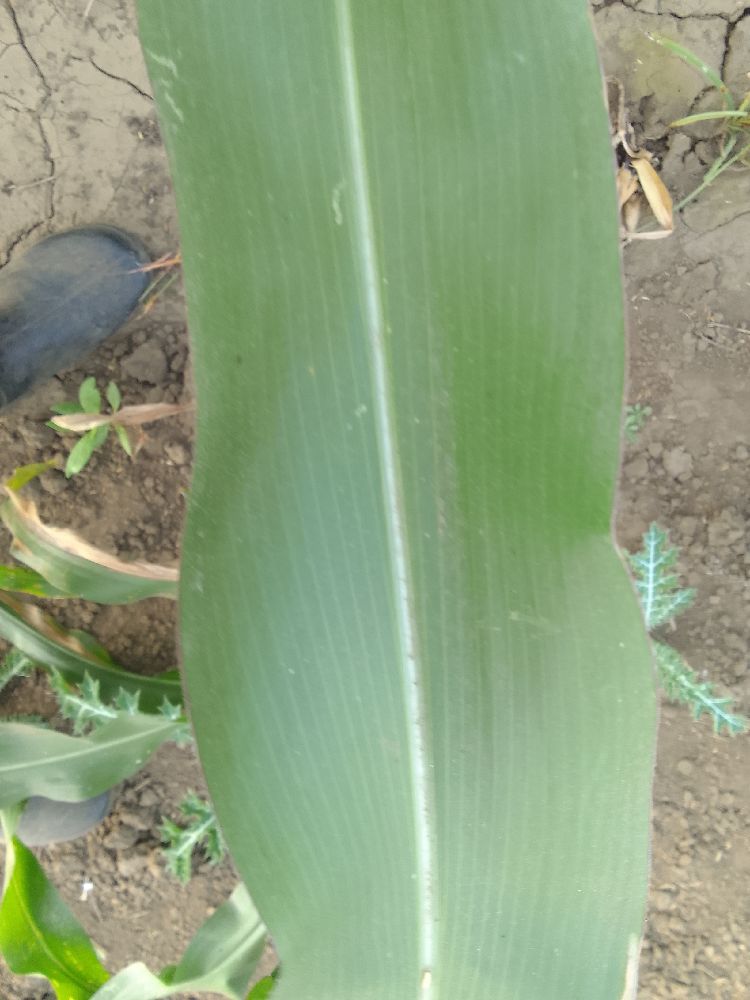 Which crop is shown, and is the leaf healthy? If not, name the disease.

maize, healthy
